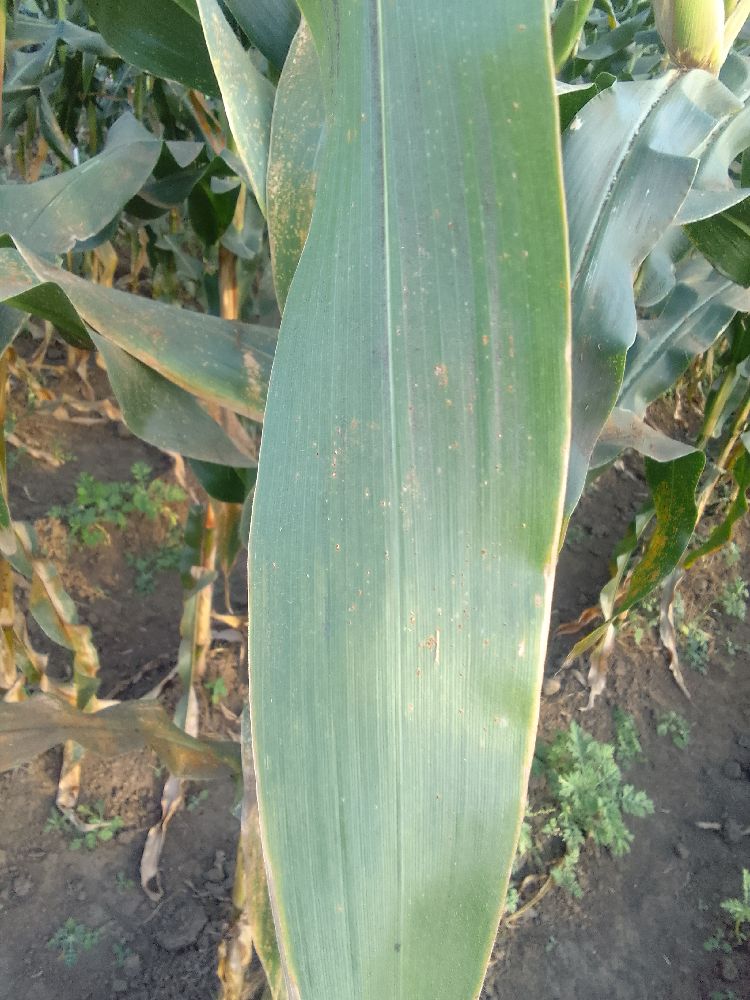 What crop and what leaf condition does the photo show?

maize, healthy
